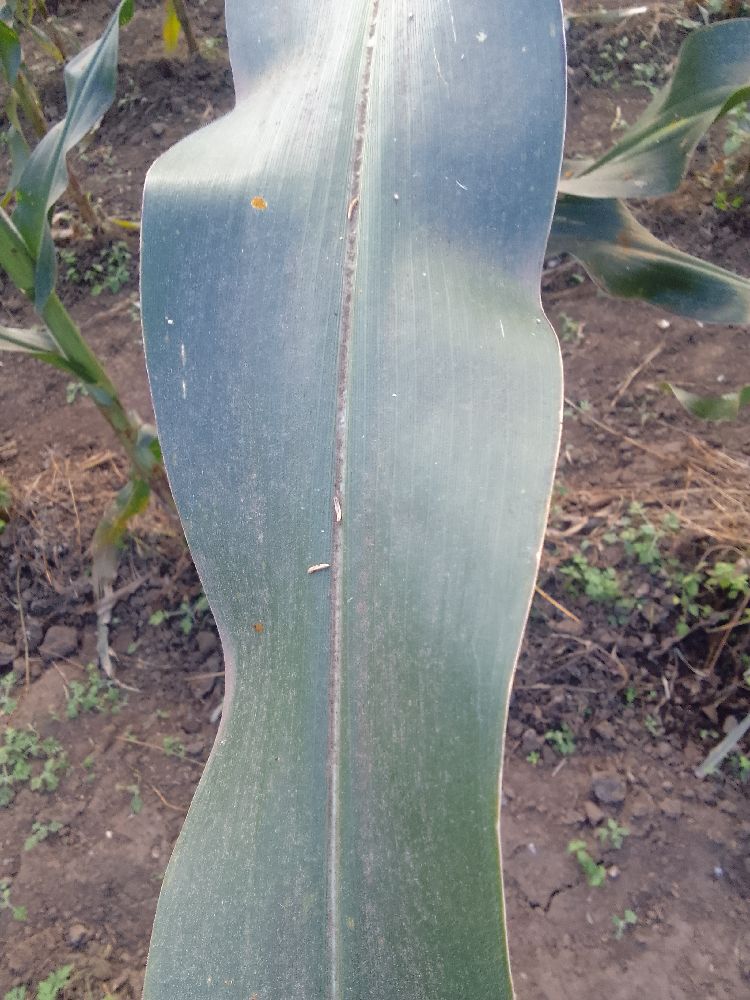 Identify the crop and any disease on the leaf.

maize, healthy
